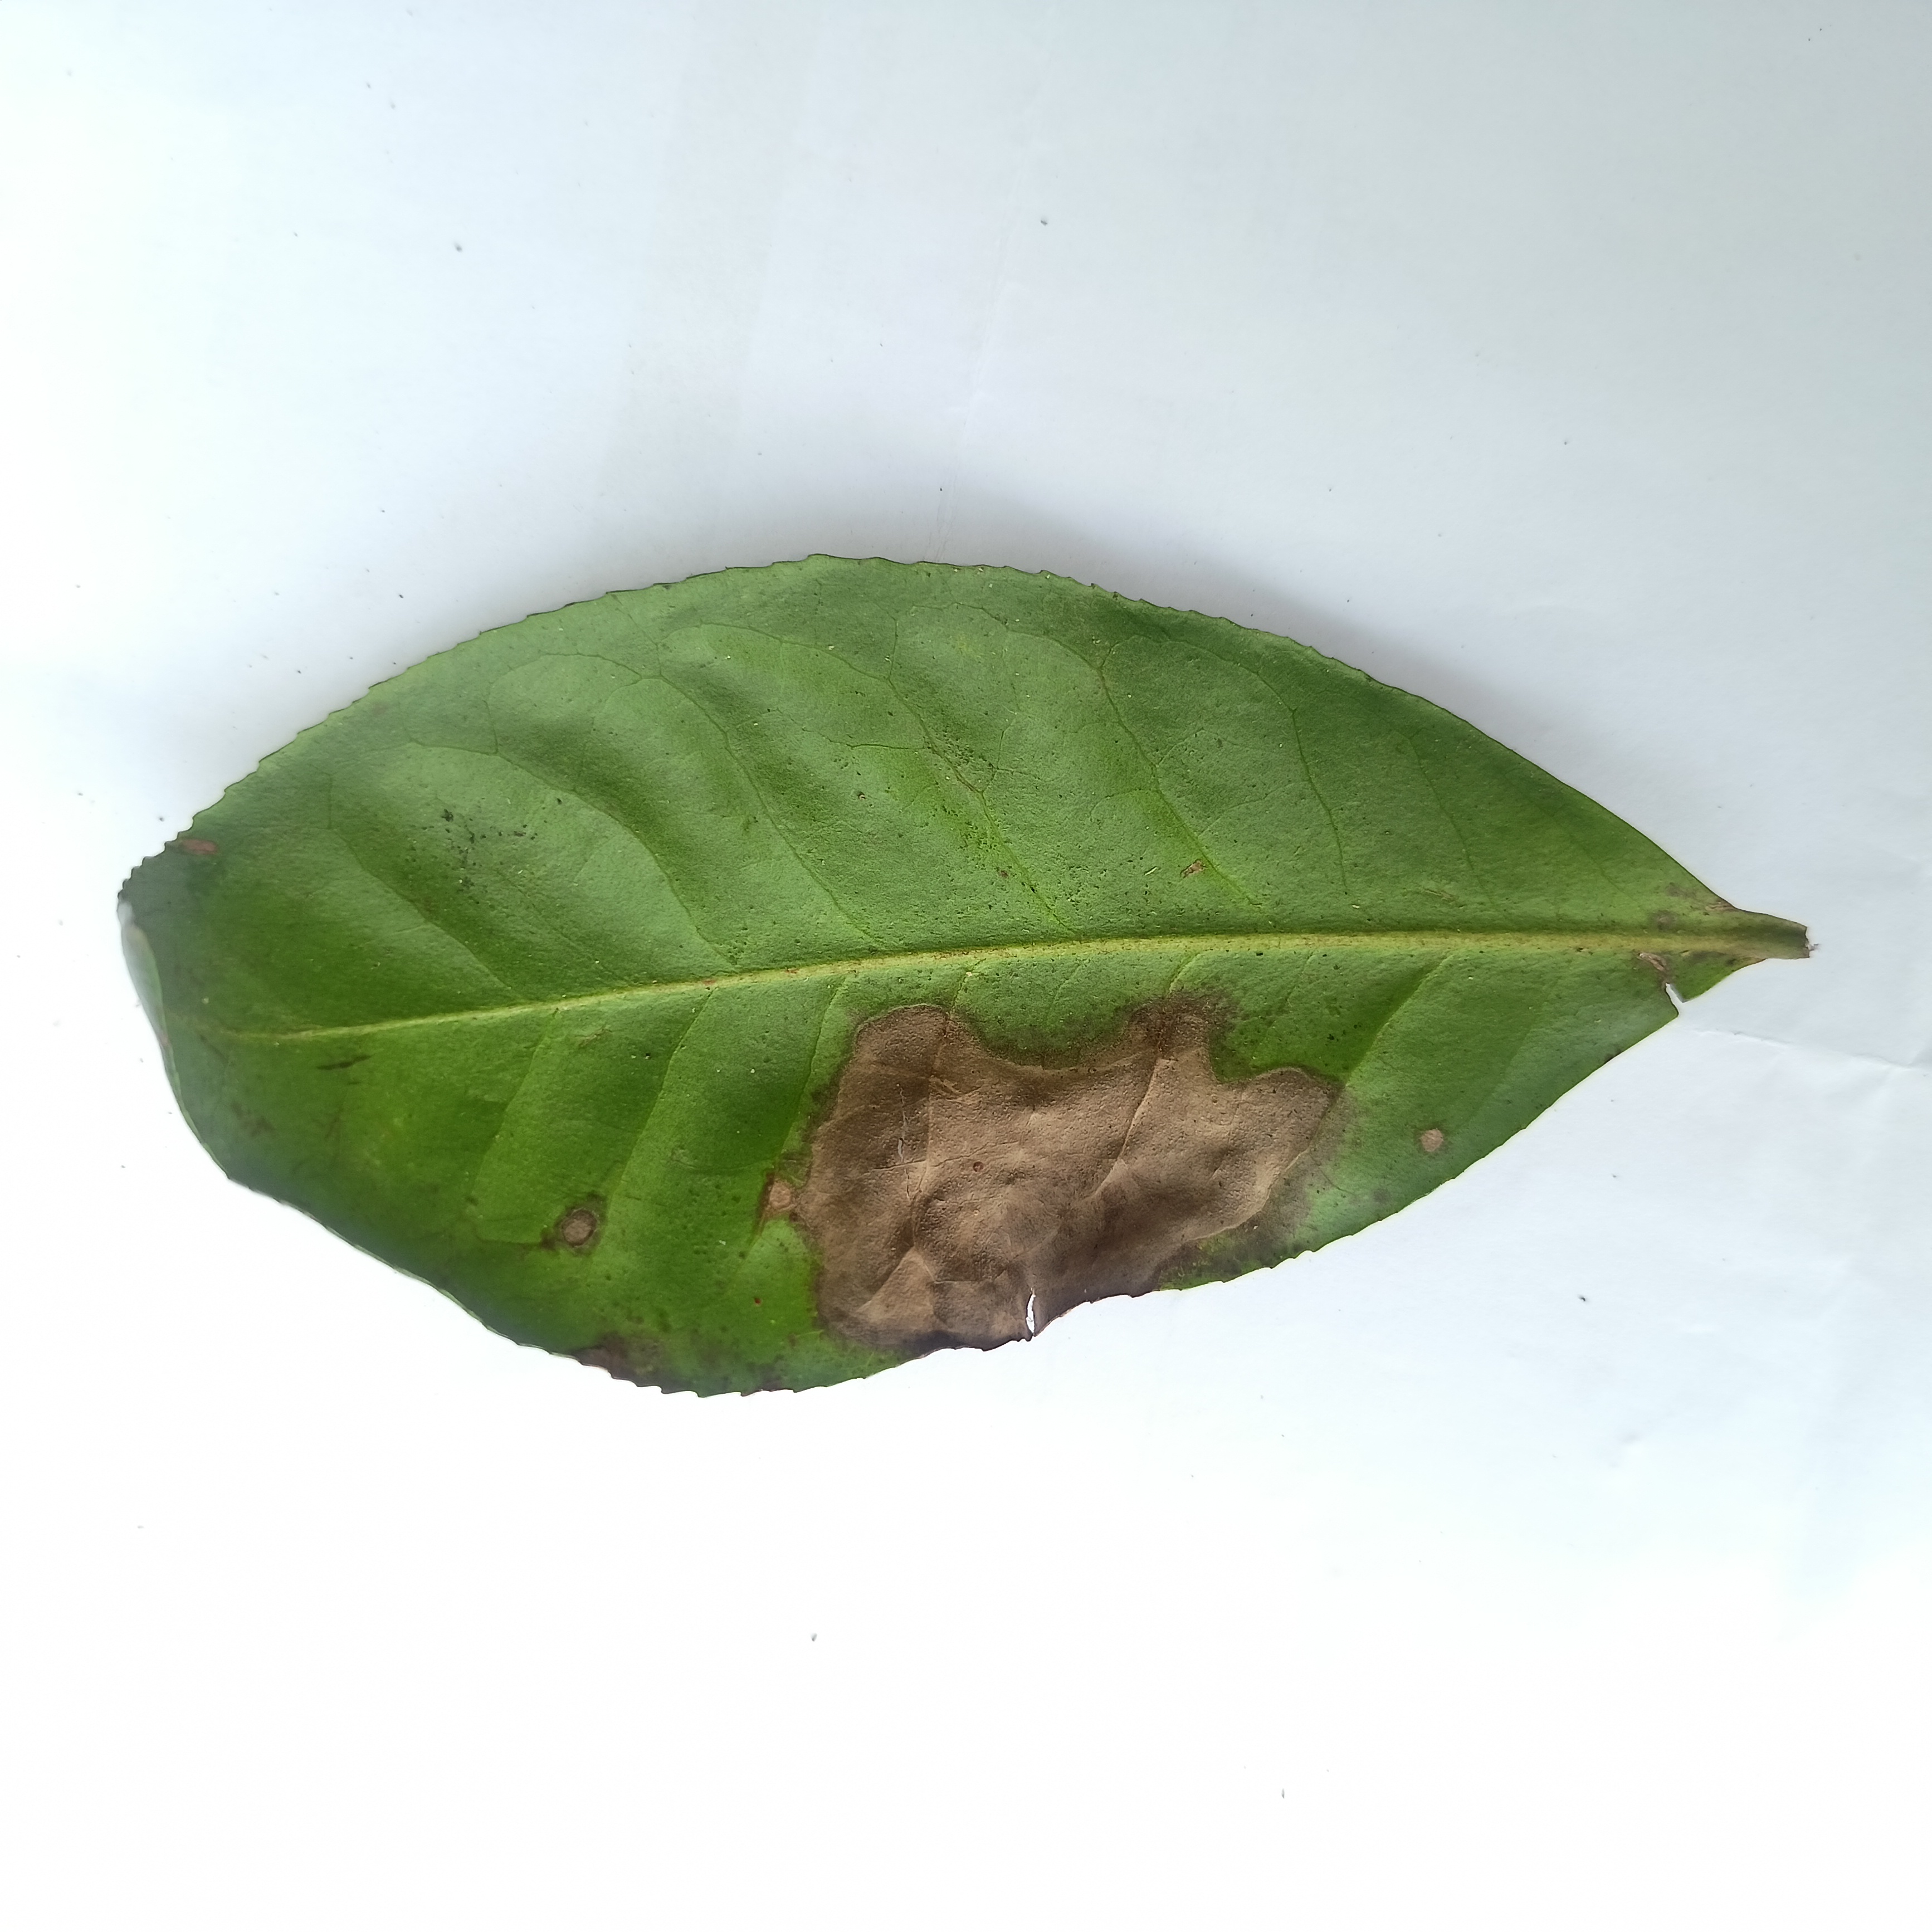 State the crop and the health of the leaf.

tea, brown blight
